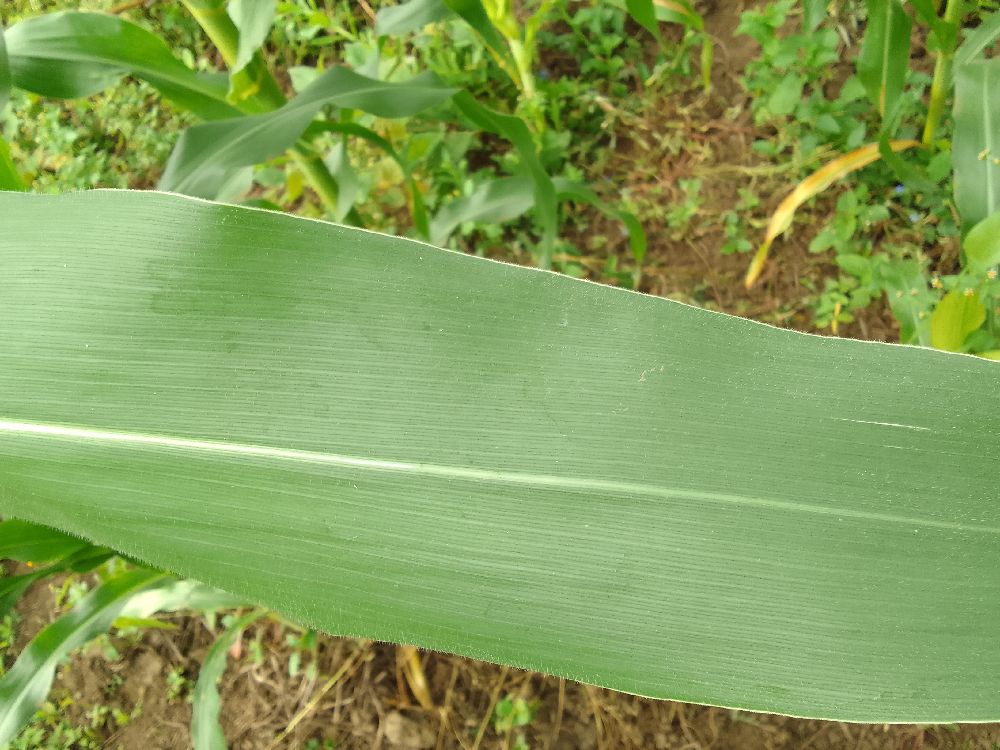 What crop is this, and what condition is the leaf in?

maize, healthy
